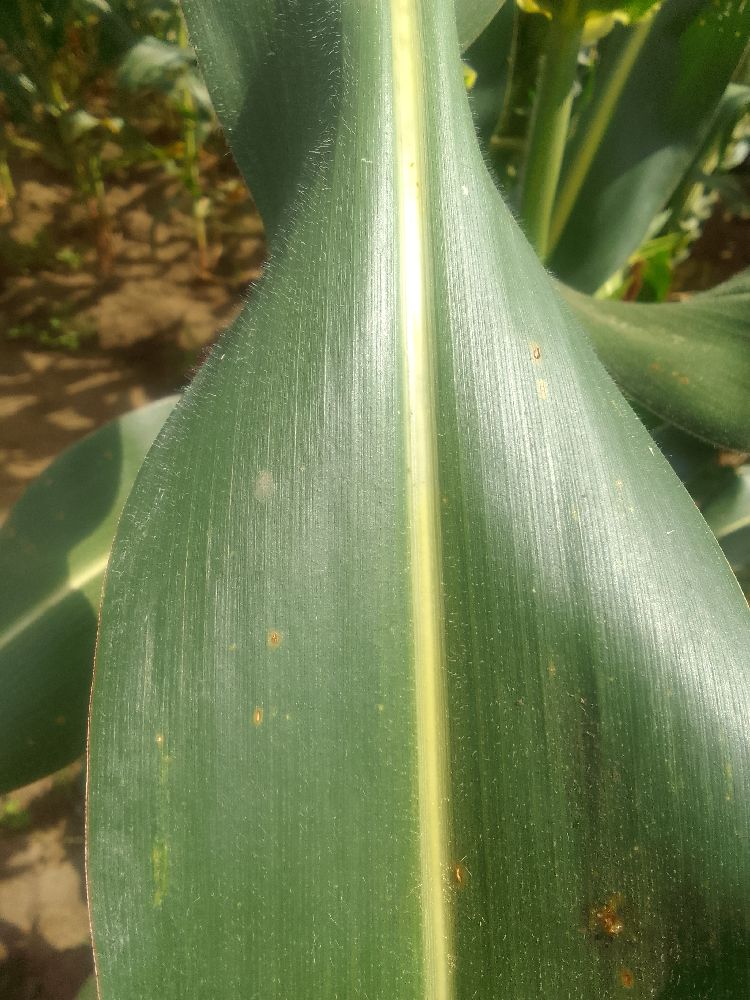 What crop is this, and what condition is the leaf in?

maize, healthy
